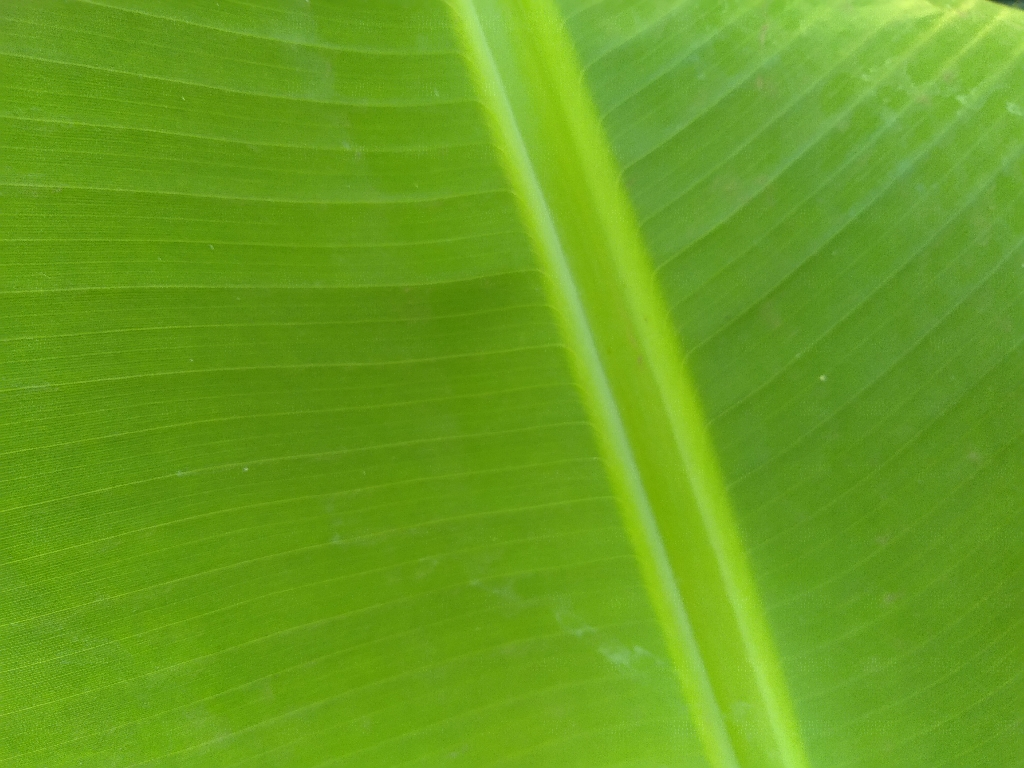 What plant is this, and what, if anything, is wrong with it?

banana, healthy
